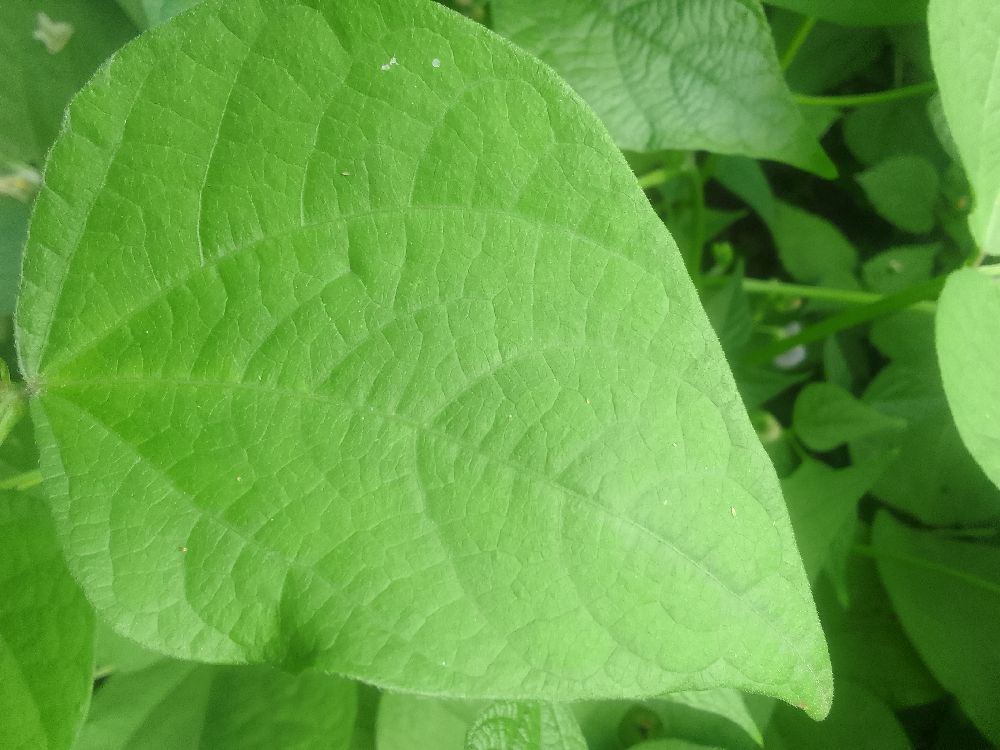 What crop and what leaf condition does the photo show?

common bean, healthy
